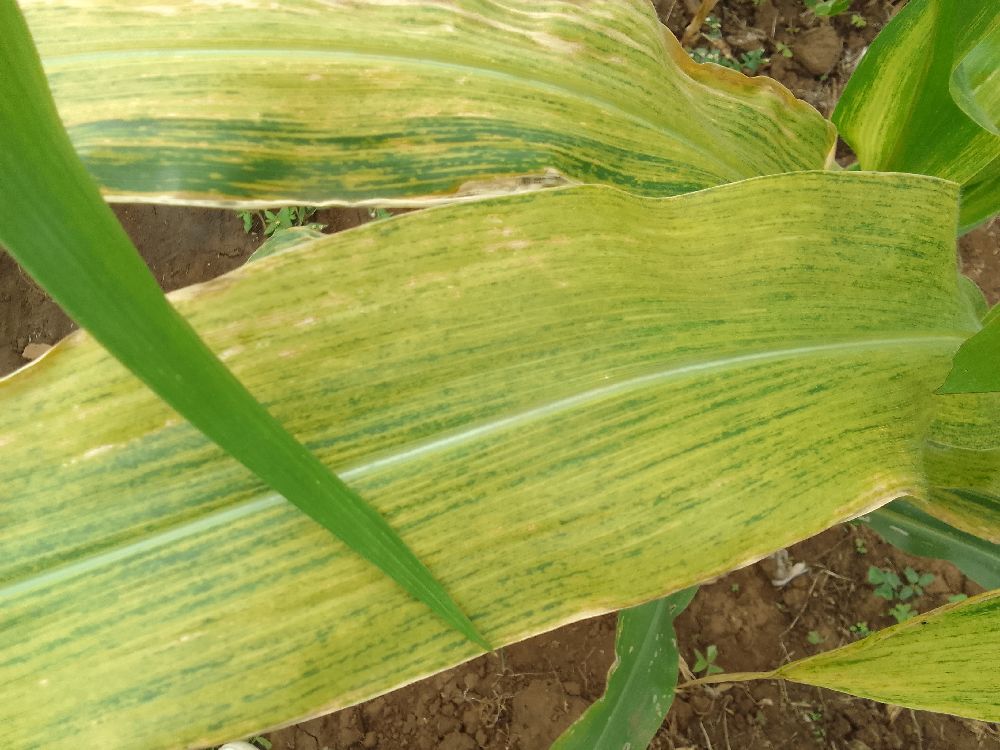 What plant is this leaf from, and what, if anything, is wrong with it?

maize, maize lethal necrosis
